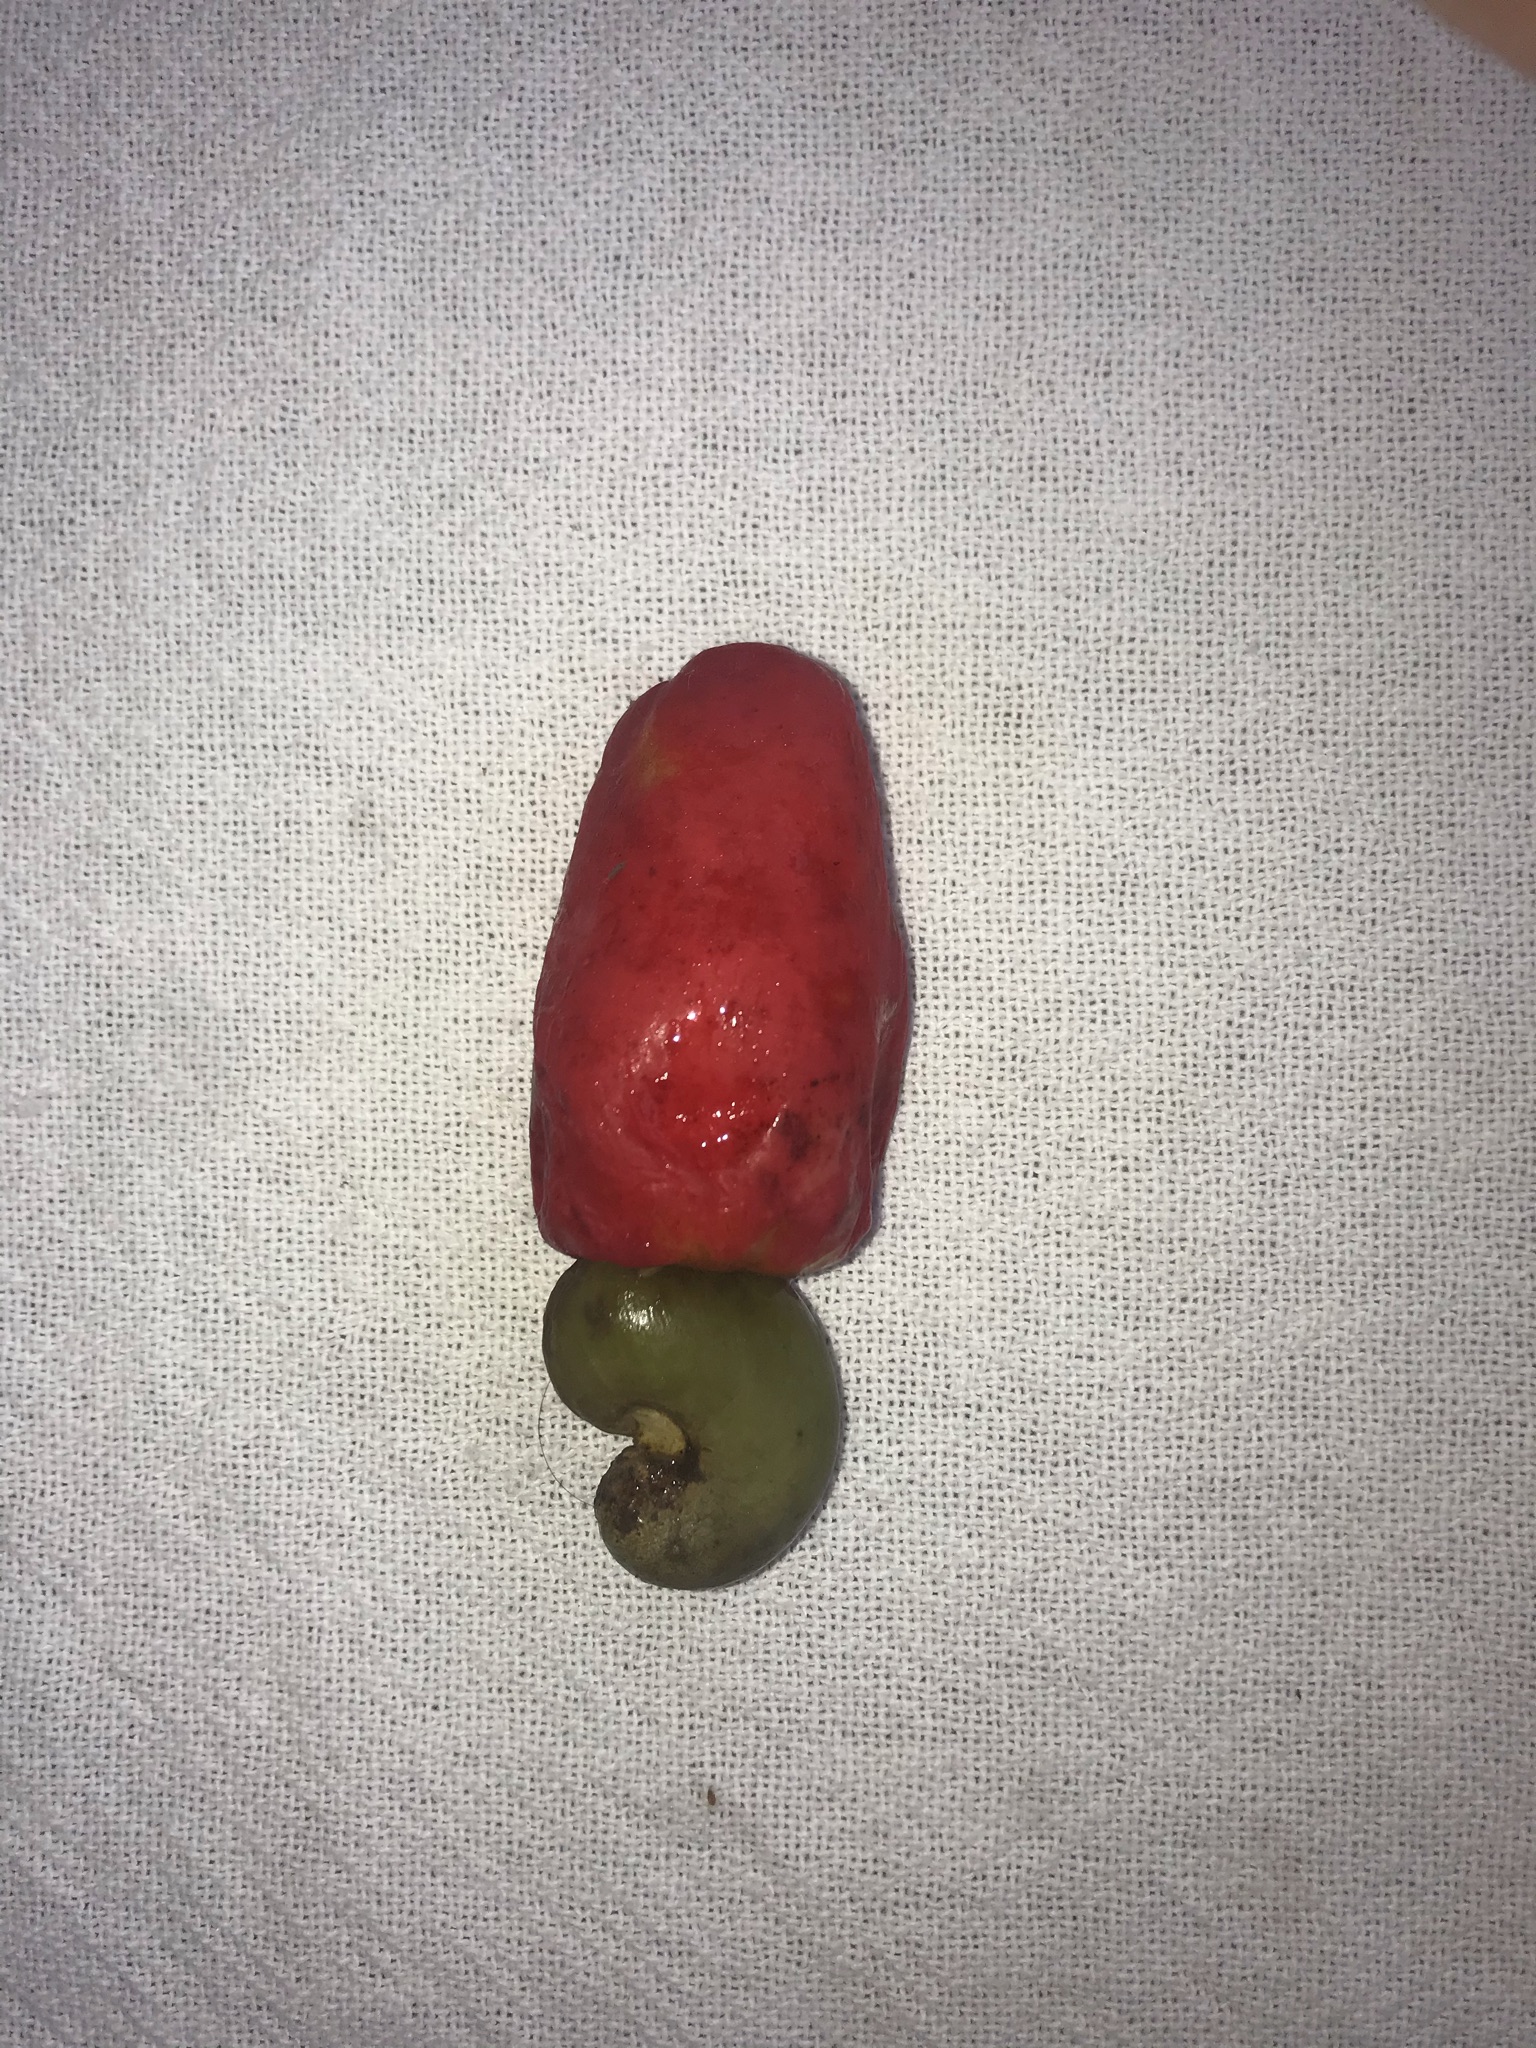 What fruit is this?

caju vermelho
